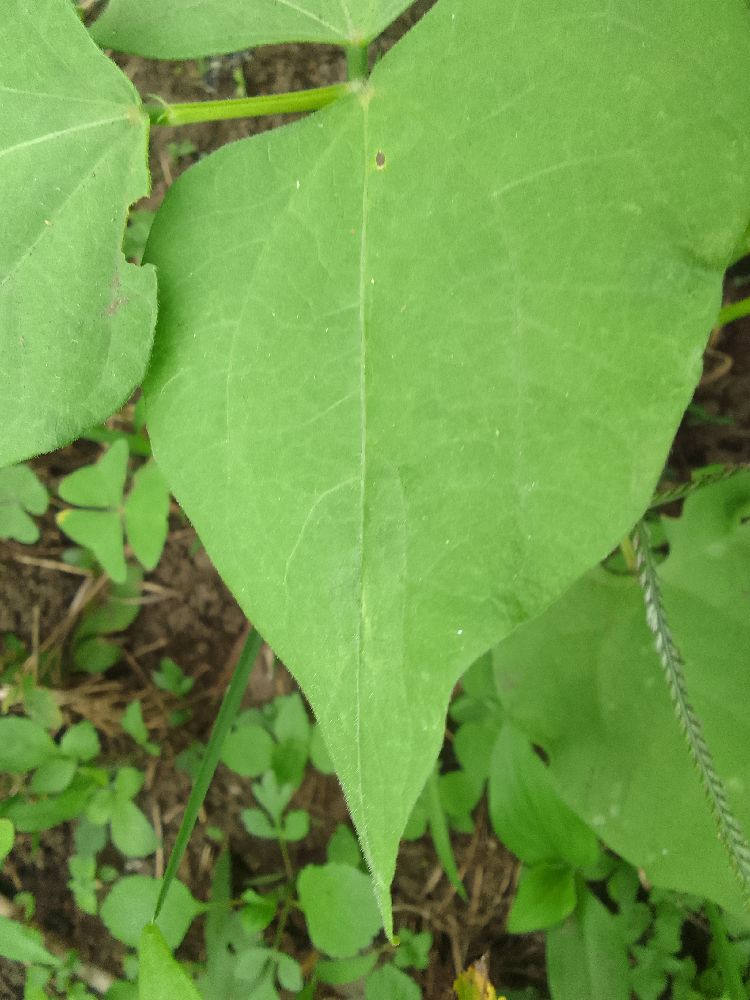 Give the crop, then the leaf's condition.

common bean, healthy
